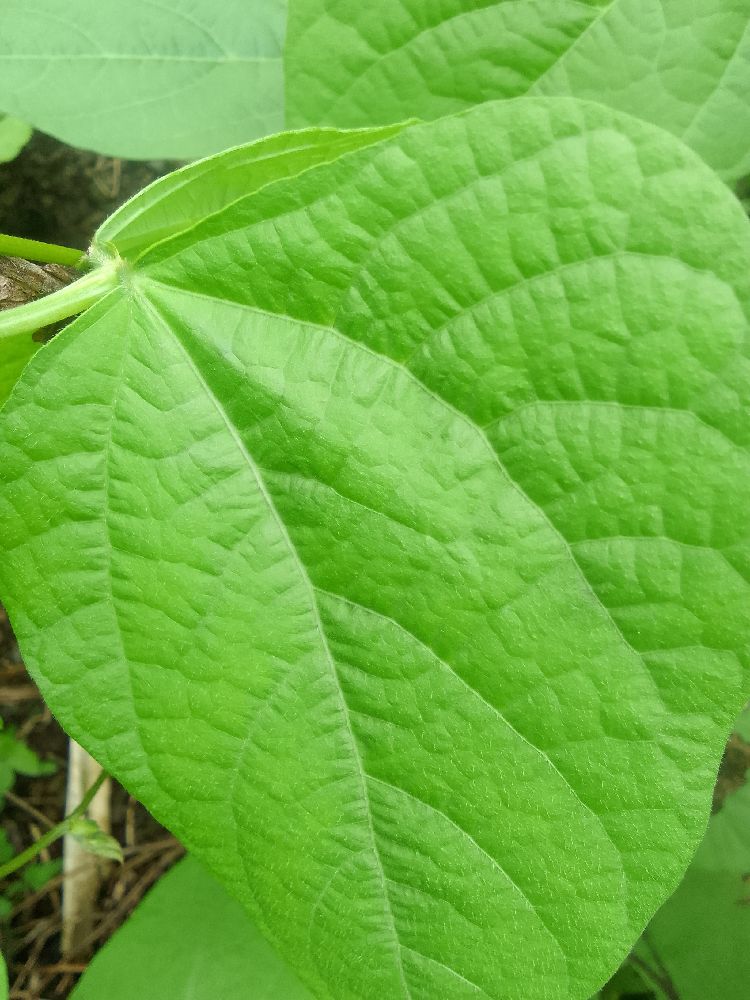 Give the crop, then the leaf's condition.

common bean, healthy
